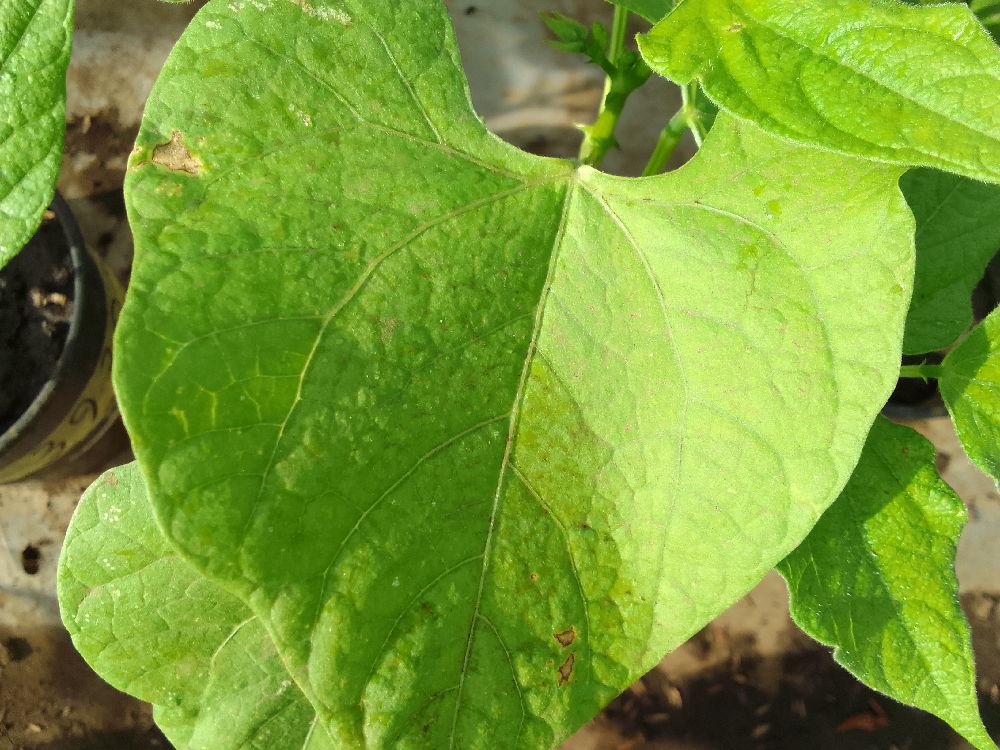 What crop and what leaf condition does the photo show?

common bean, healthy
